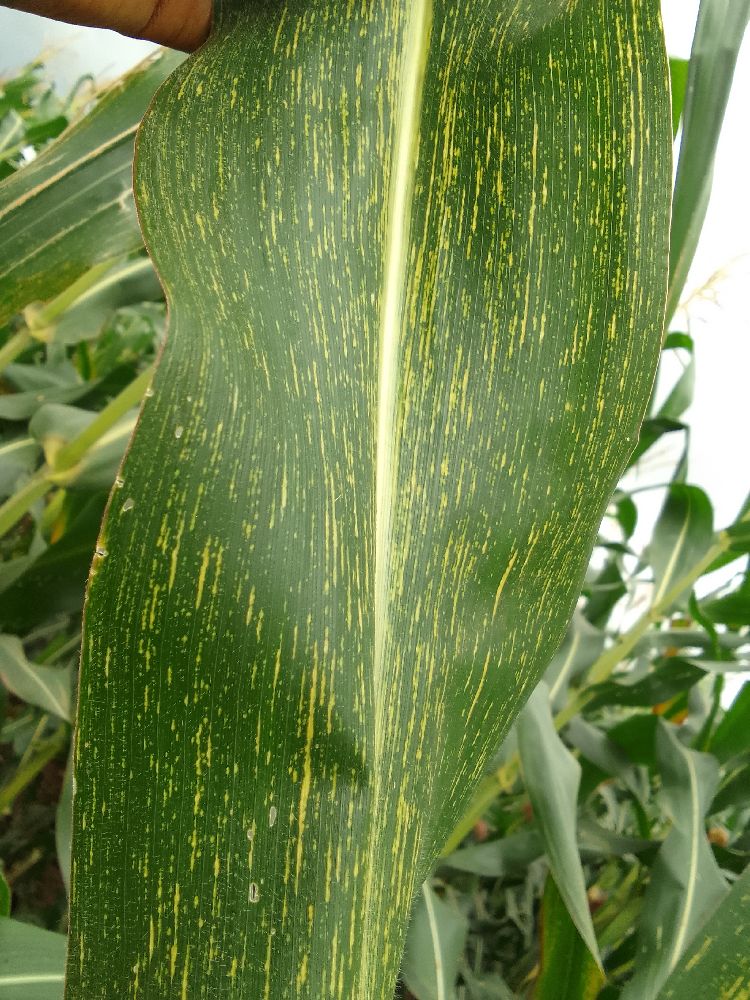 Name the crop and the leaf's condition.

maize, maize streak virus
